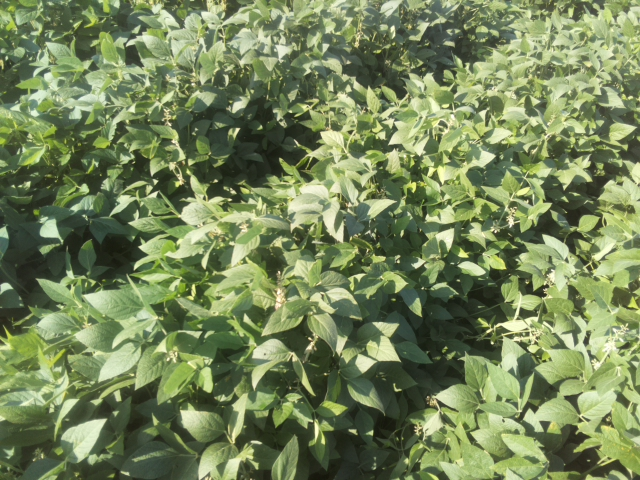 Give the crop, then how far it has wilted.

soybean, leaves with no wilting
